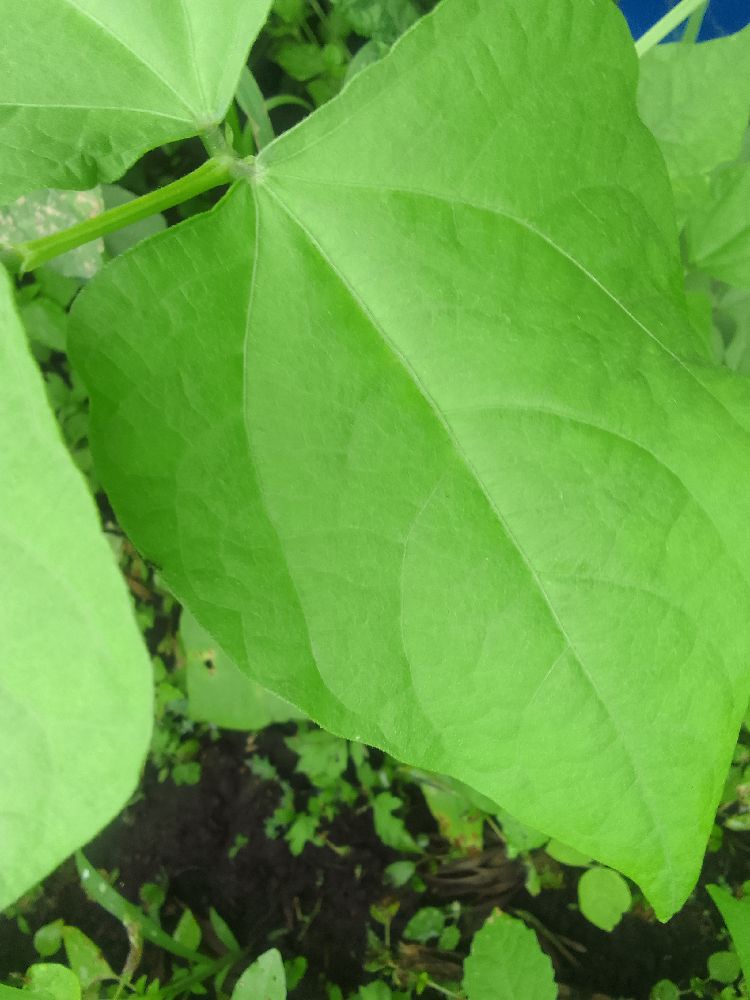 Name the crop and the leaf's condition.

common bean, healthy
